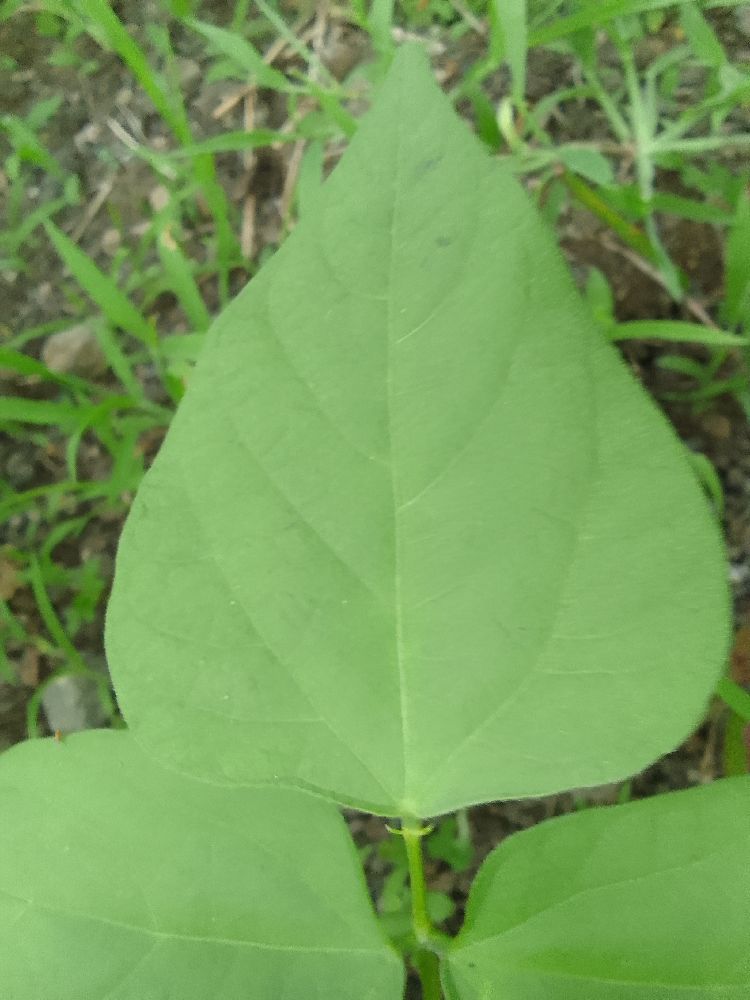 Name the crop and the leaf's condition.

common bean, healthy
